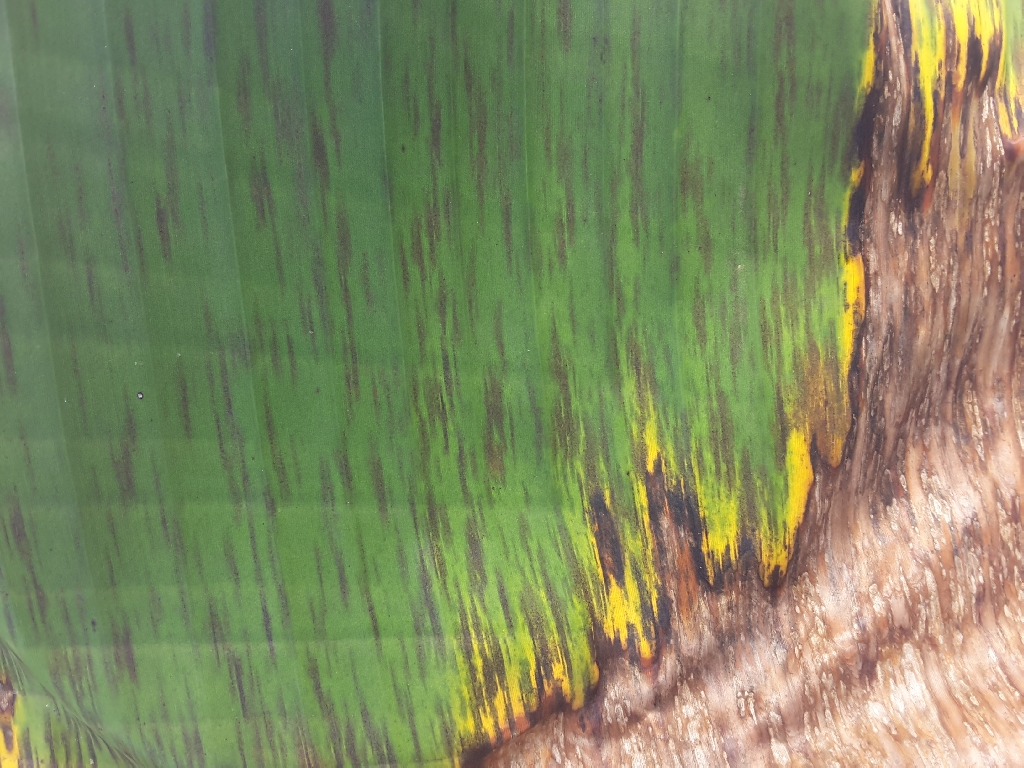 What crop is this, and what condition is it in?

banana, black sigatoka
